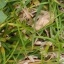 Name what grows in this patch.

grass
